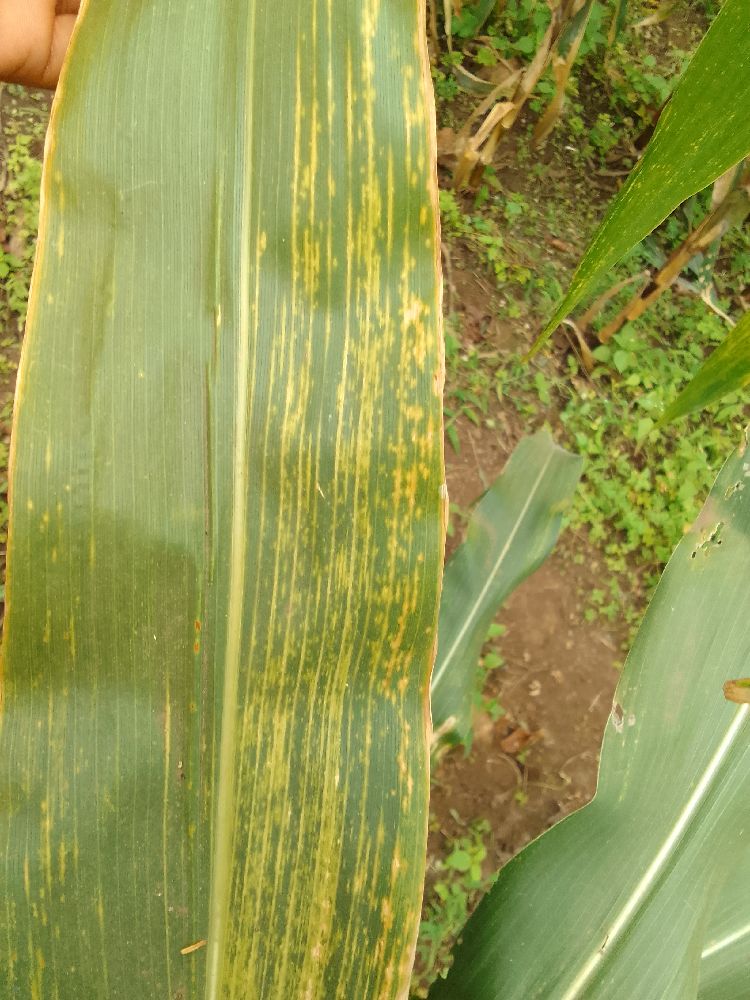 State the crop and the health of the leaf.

maize, maize lethal necrosis
